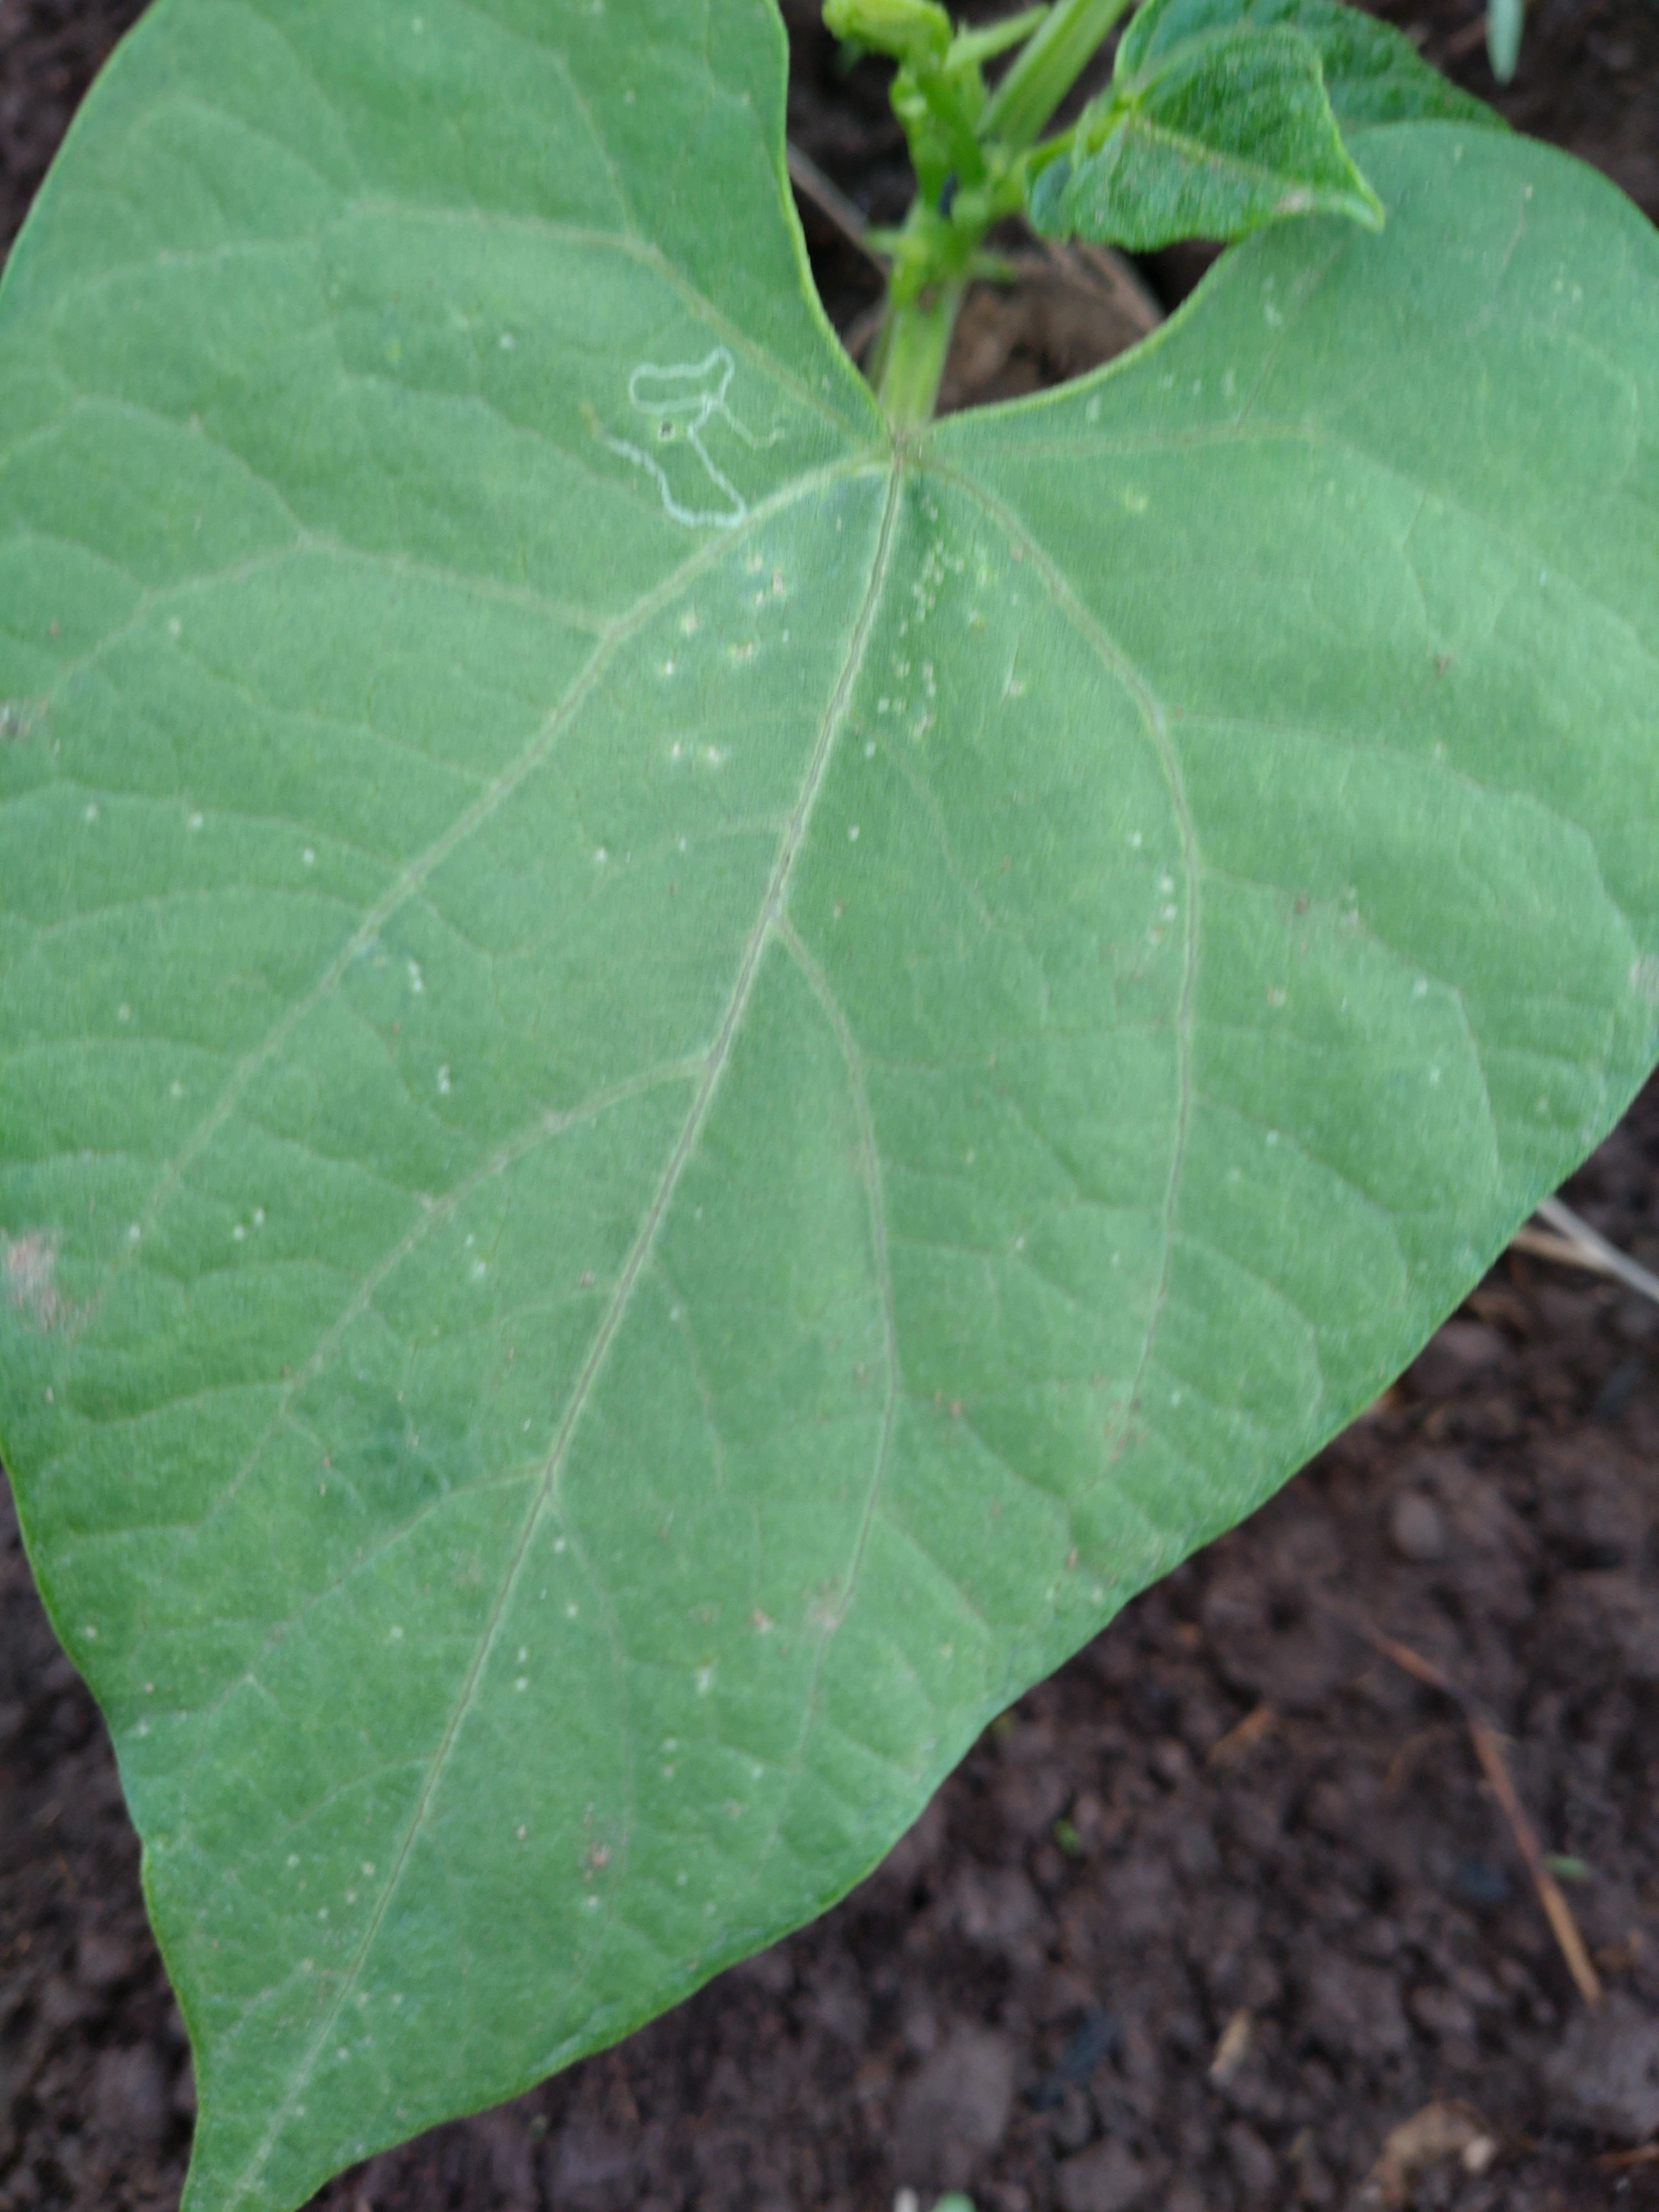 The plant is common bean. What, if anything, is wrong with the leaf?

healthy
